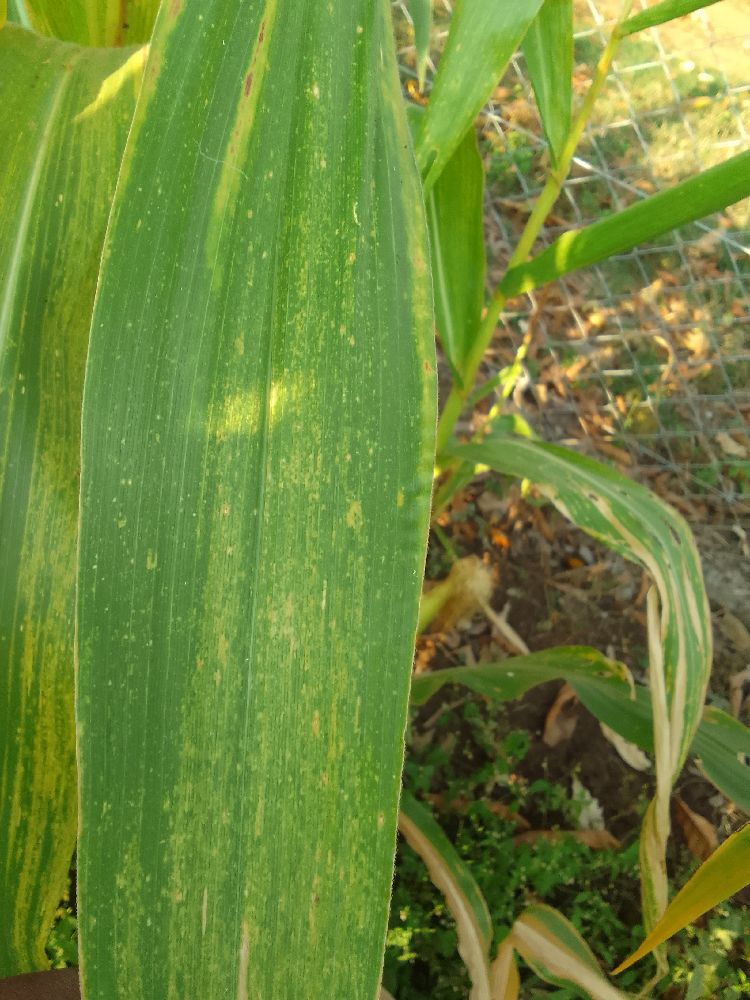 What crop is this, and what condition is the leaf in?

maize, maize lethal necrosis
